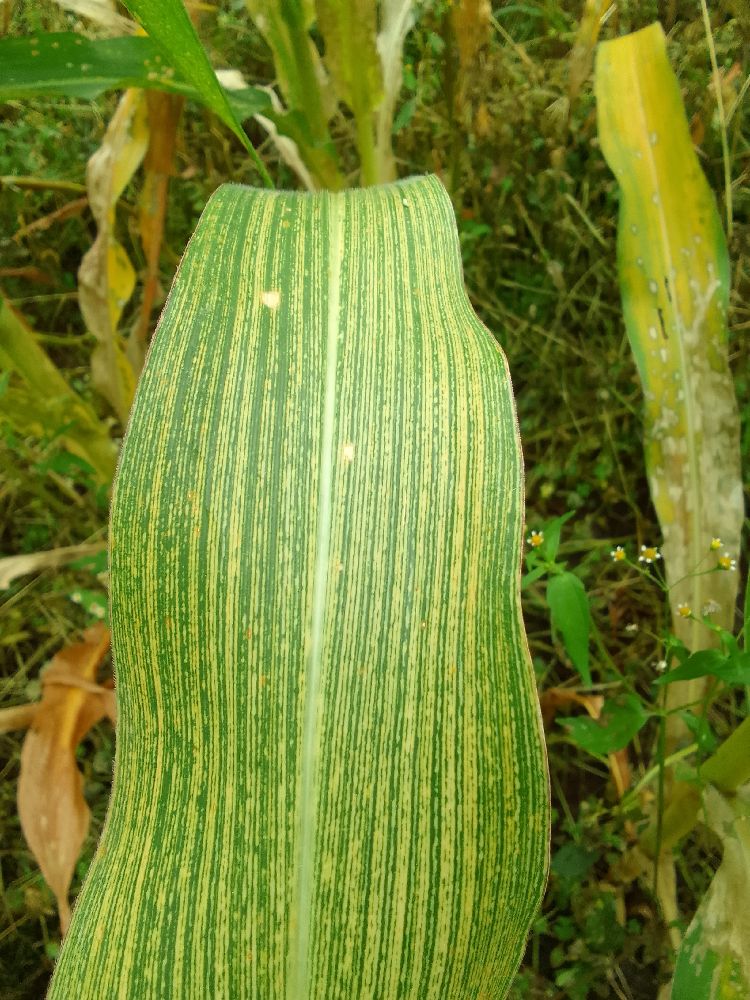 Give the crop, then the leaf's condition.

maize, maize streak virus
